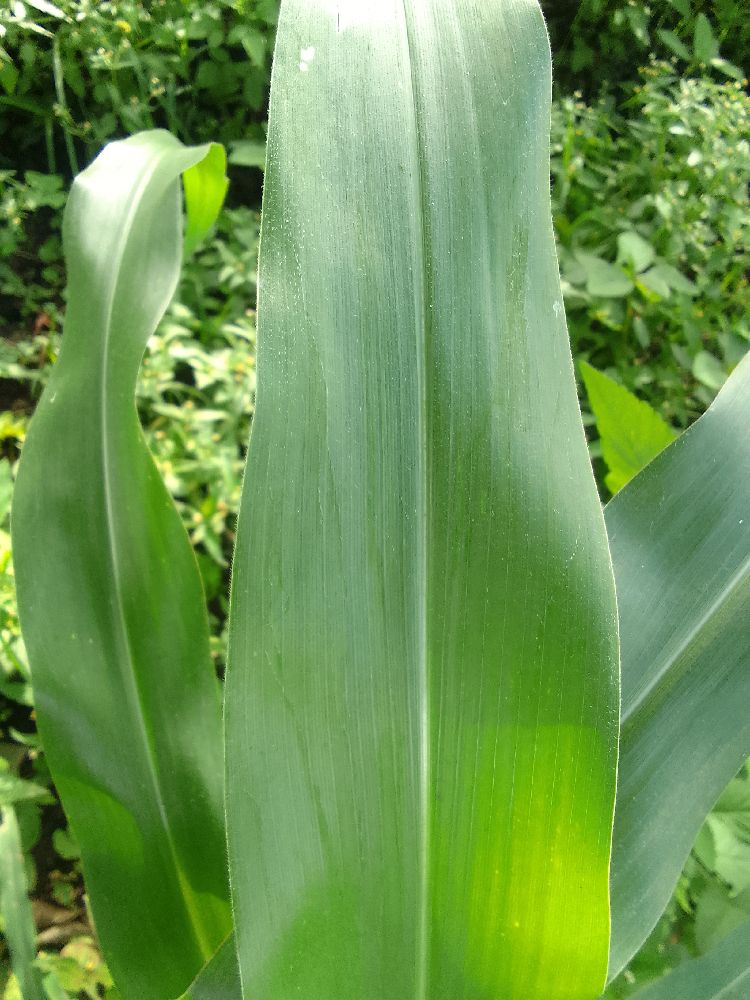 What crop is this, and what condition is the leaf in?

maize, healthy
